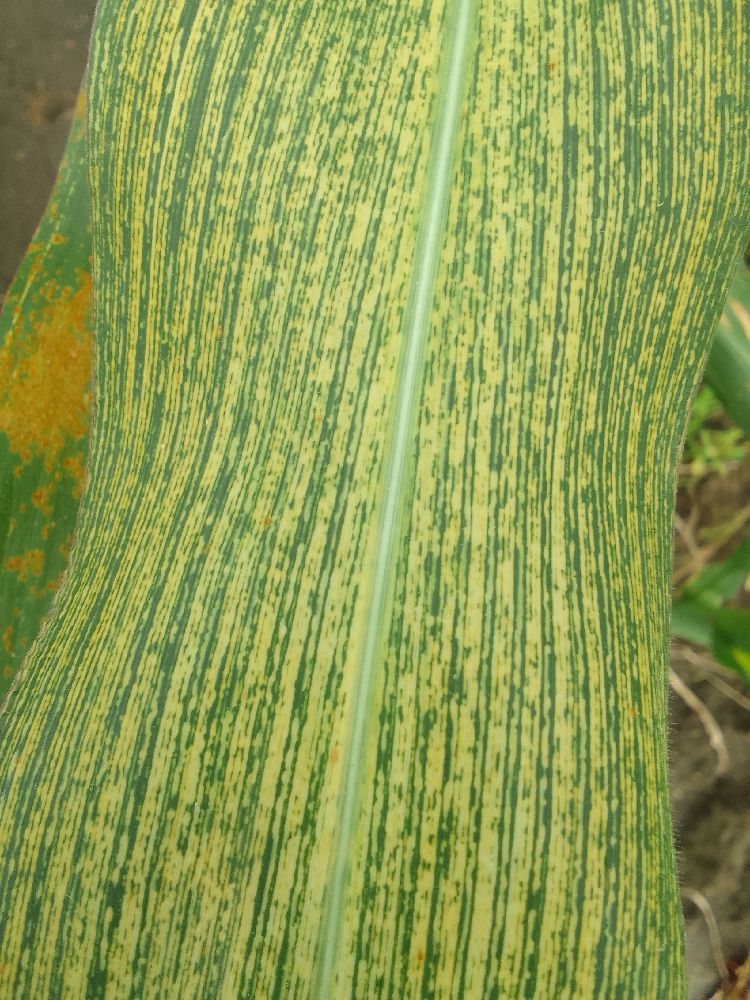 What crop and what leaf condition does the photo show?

maize, maize streak virus
